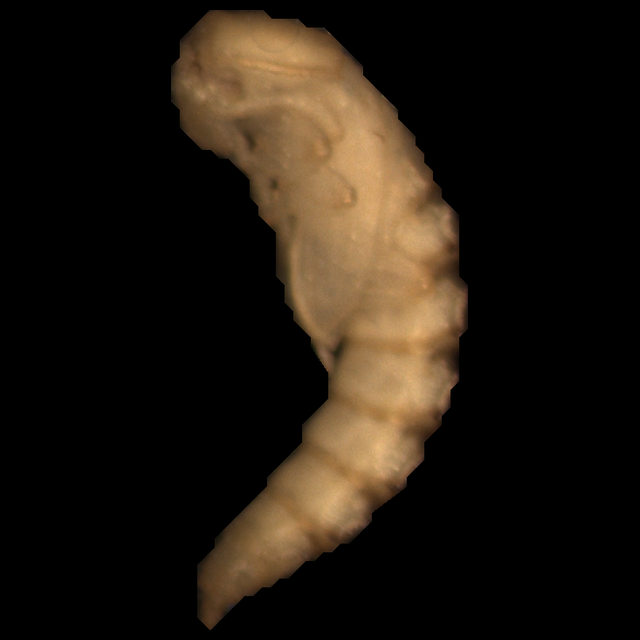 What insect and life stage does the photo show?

mealworm pupa
